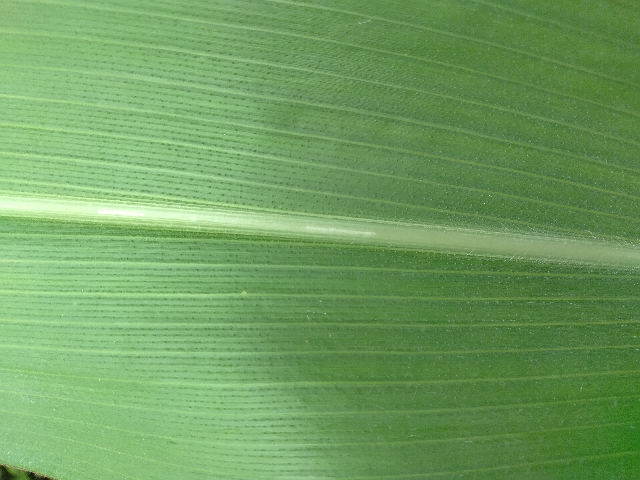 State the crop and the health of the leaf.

maize, healthy
